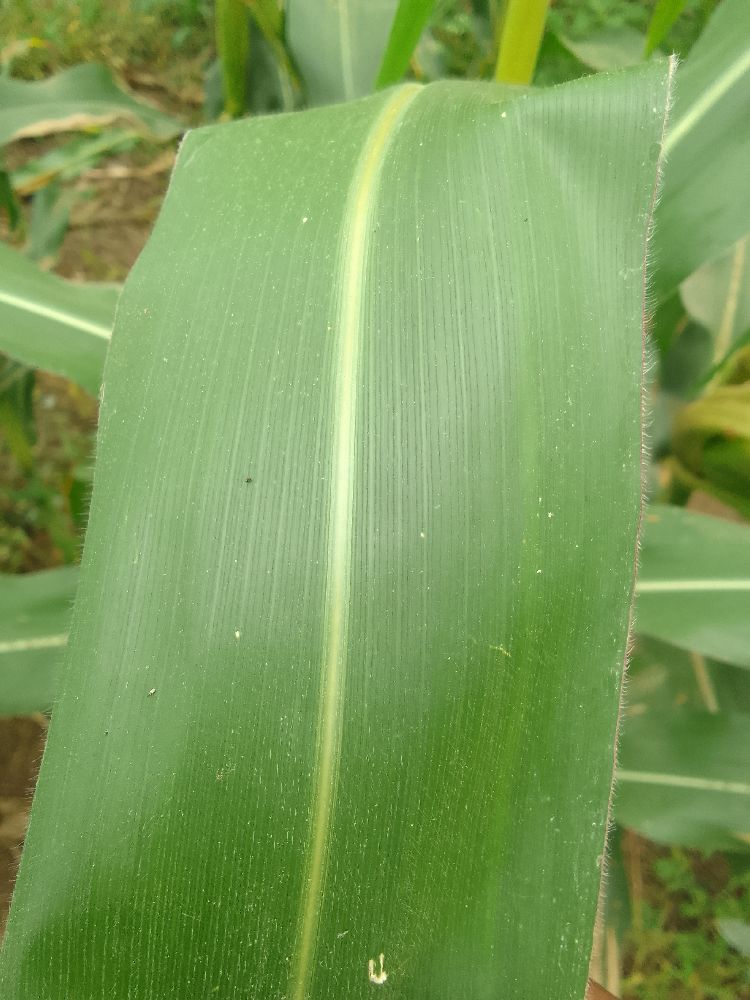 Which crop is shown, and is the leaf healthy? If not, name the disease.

maize, healthy
